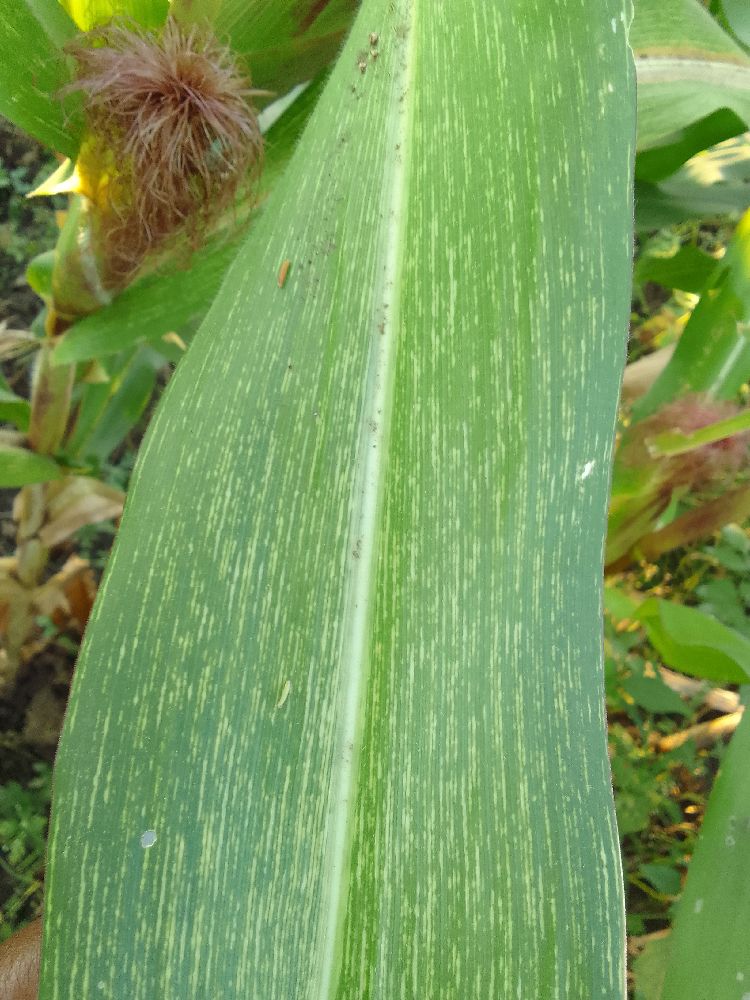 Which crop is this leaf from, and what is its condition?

maize, maize streak virus
